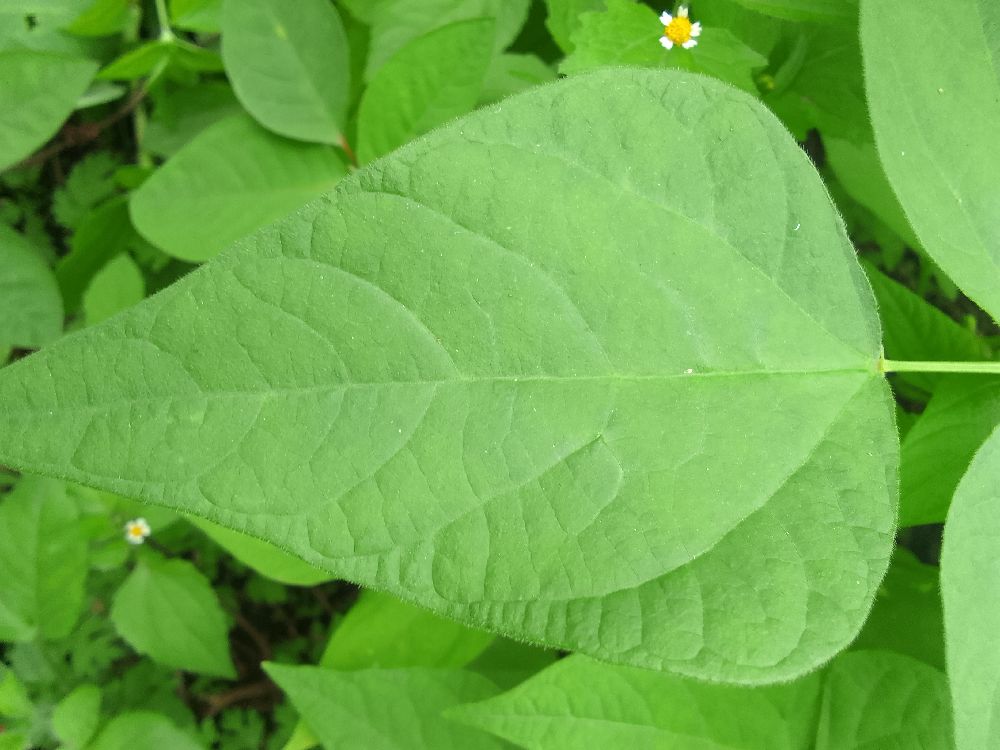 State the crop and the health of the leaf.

common bean, healthy
